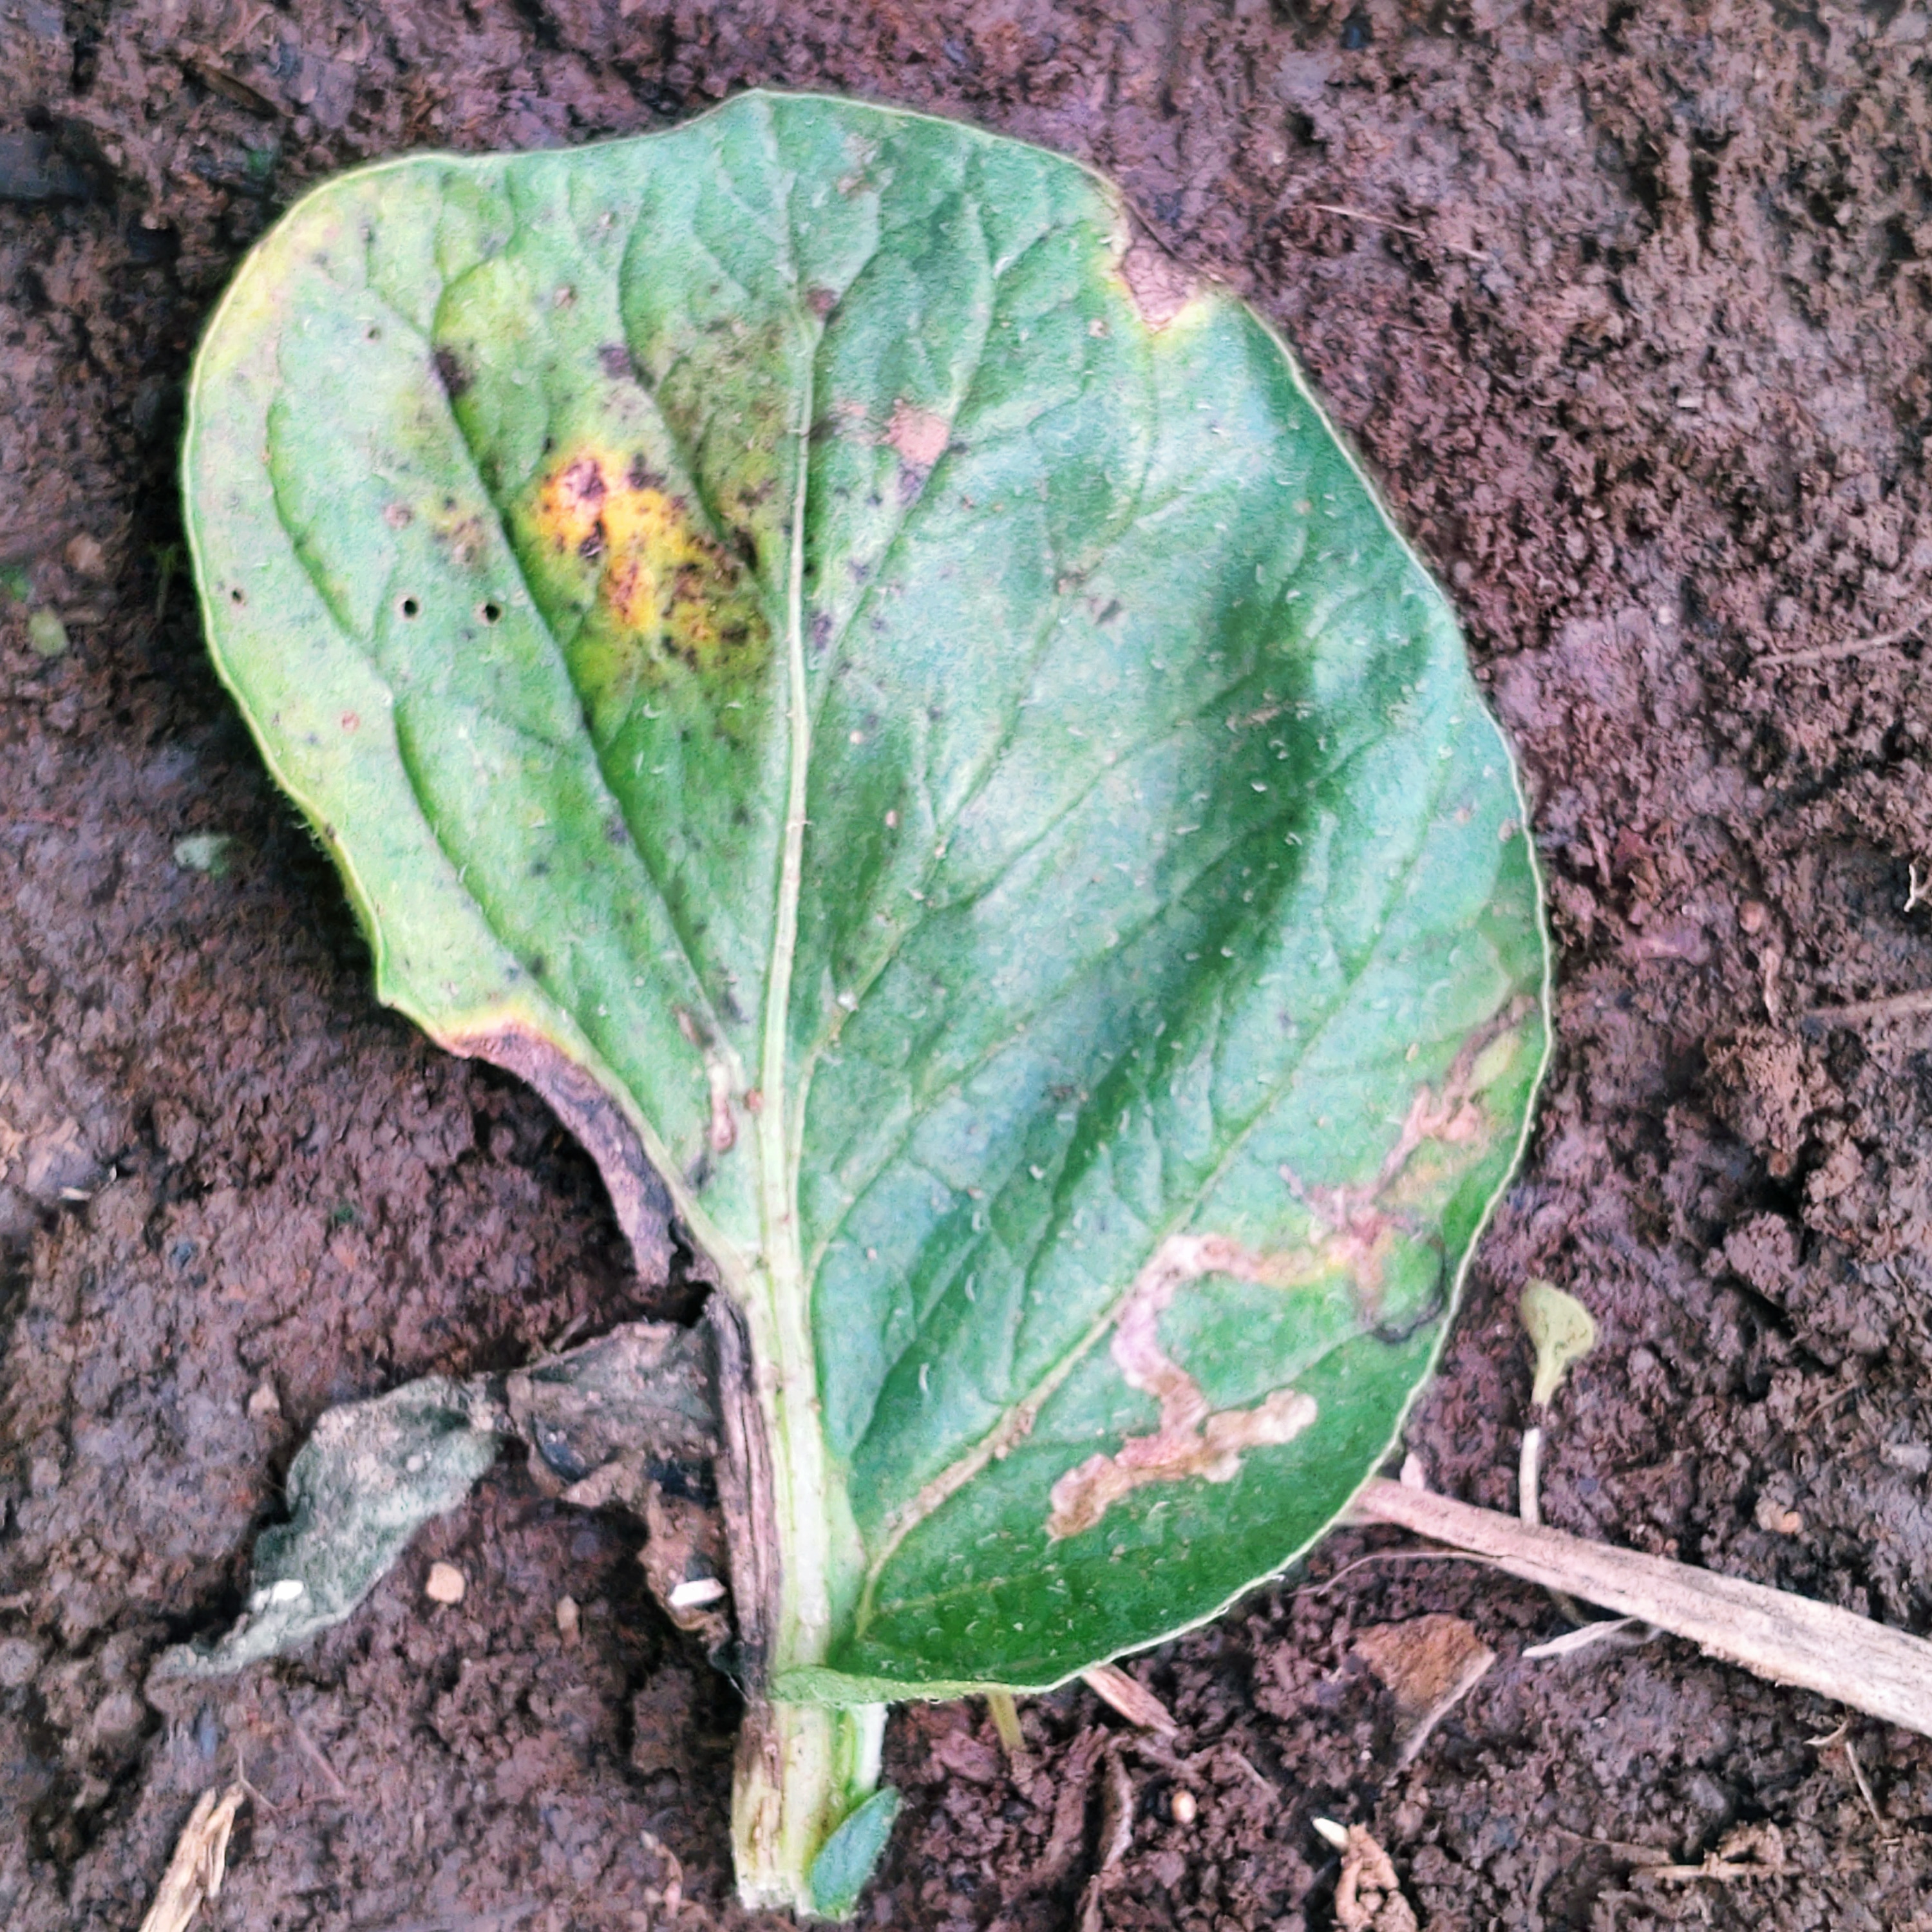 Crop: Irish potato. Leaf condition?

late blight
